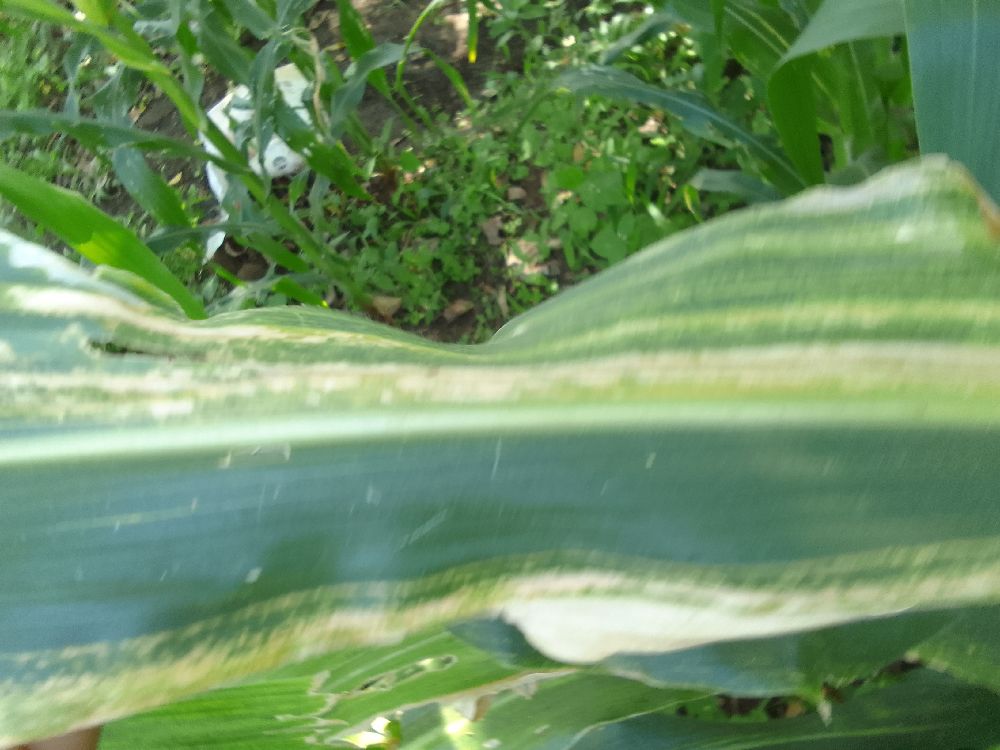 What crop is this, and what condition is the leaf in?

maize, maize lethal necrosis
